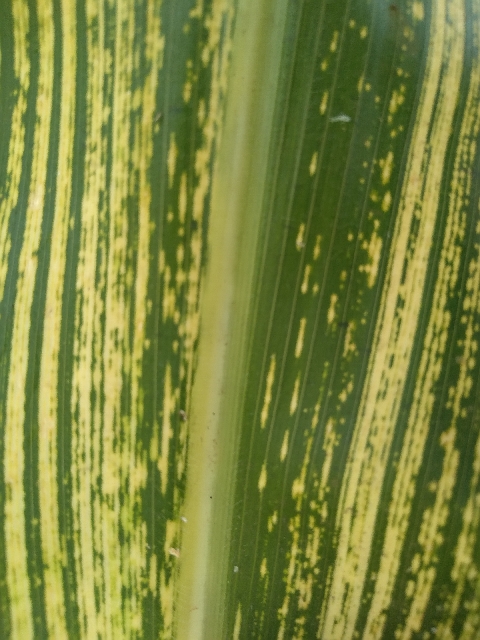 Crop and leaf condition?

maize, maize streak virus
